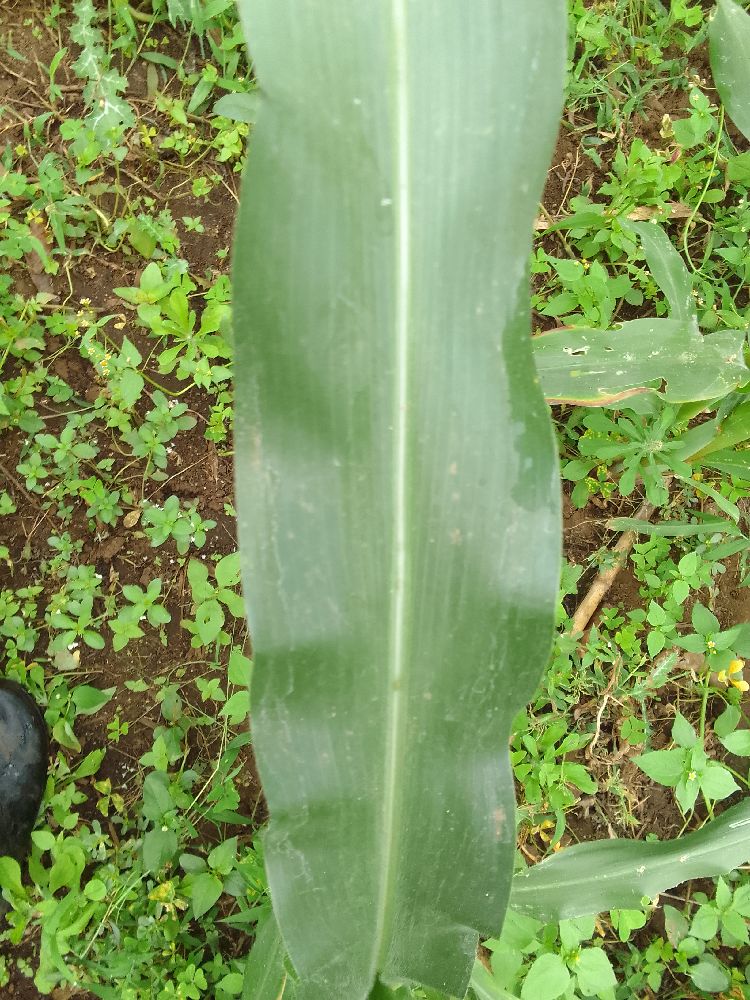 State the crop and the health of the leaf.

maize, healthy
